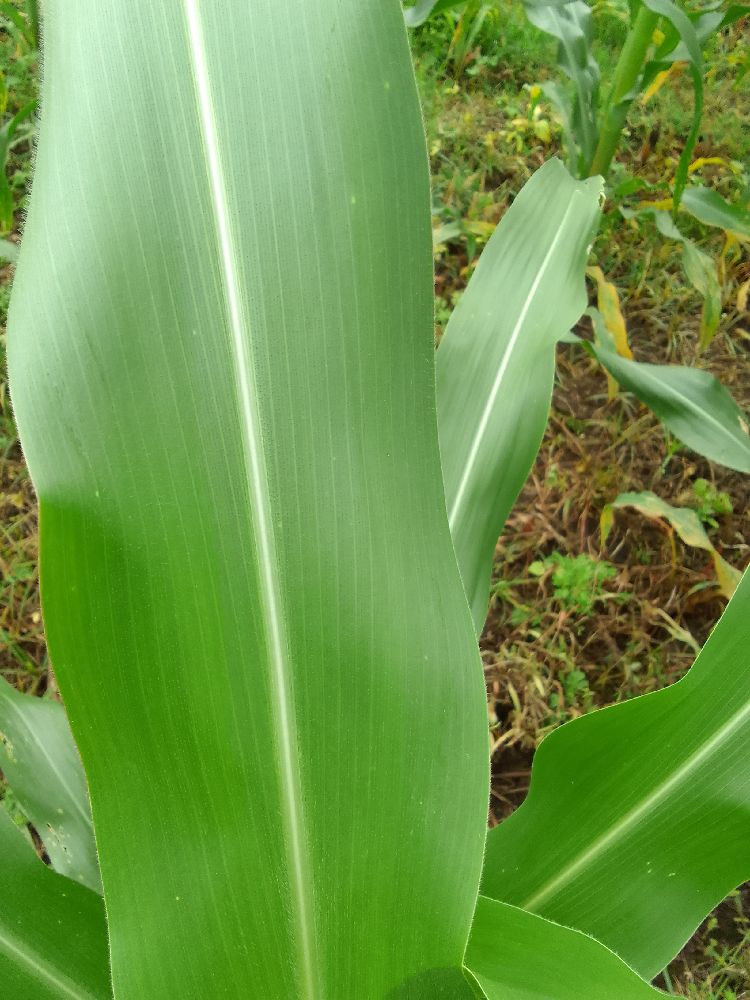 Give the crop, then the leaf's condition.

maize, healthy
